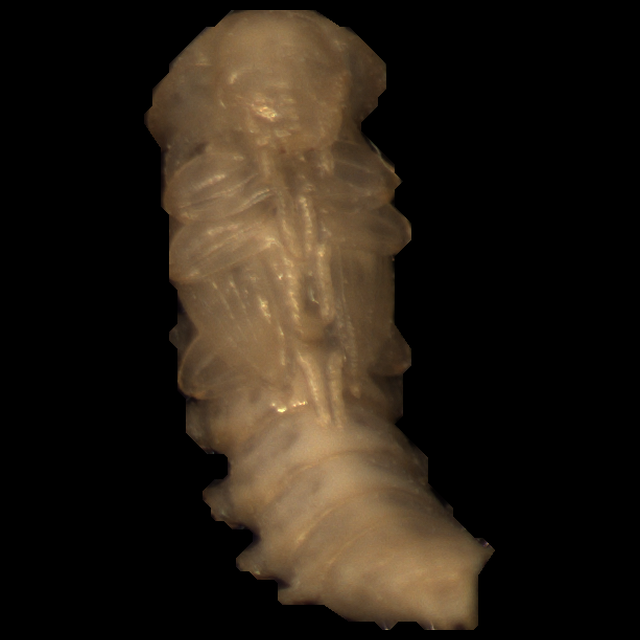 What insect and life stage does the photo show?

mealworm pupa
